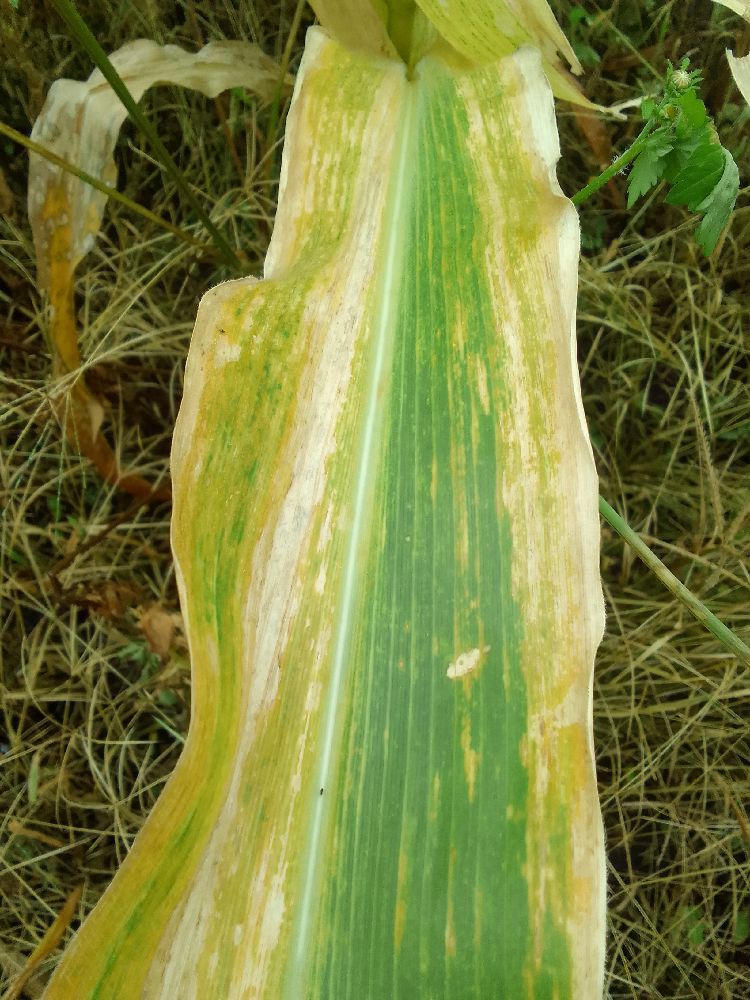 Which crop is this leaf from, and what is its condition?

maize, maize lethal necrosis
